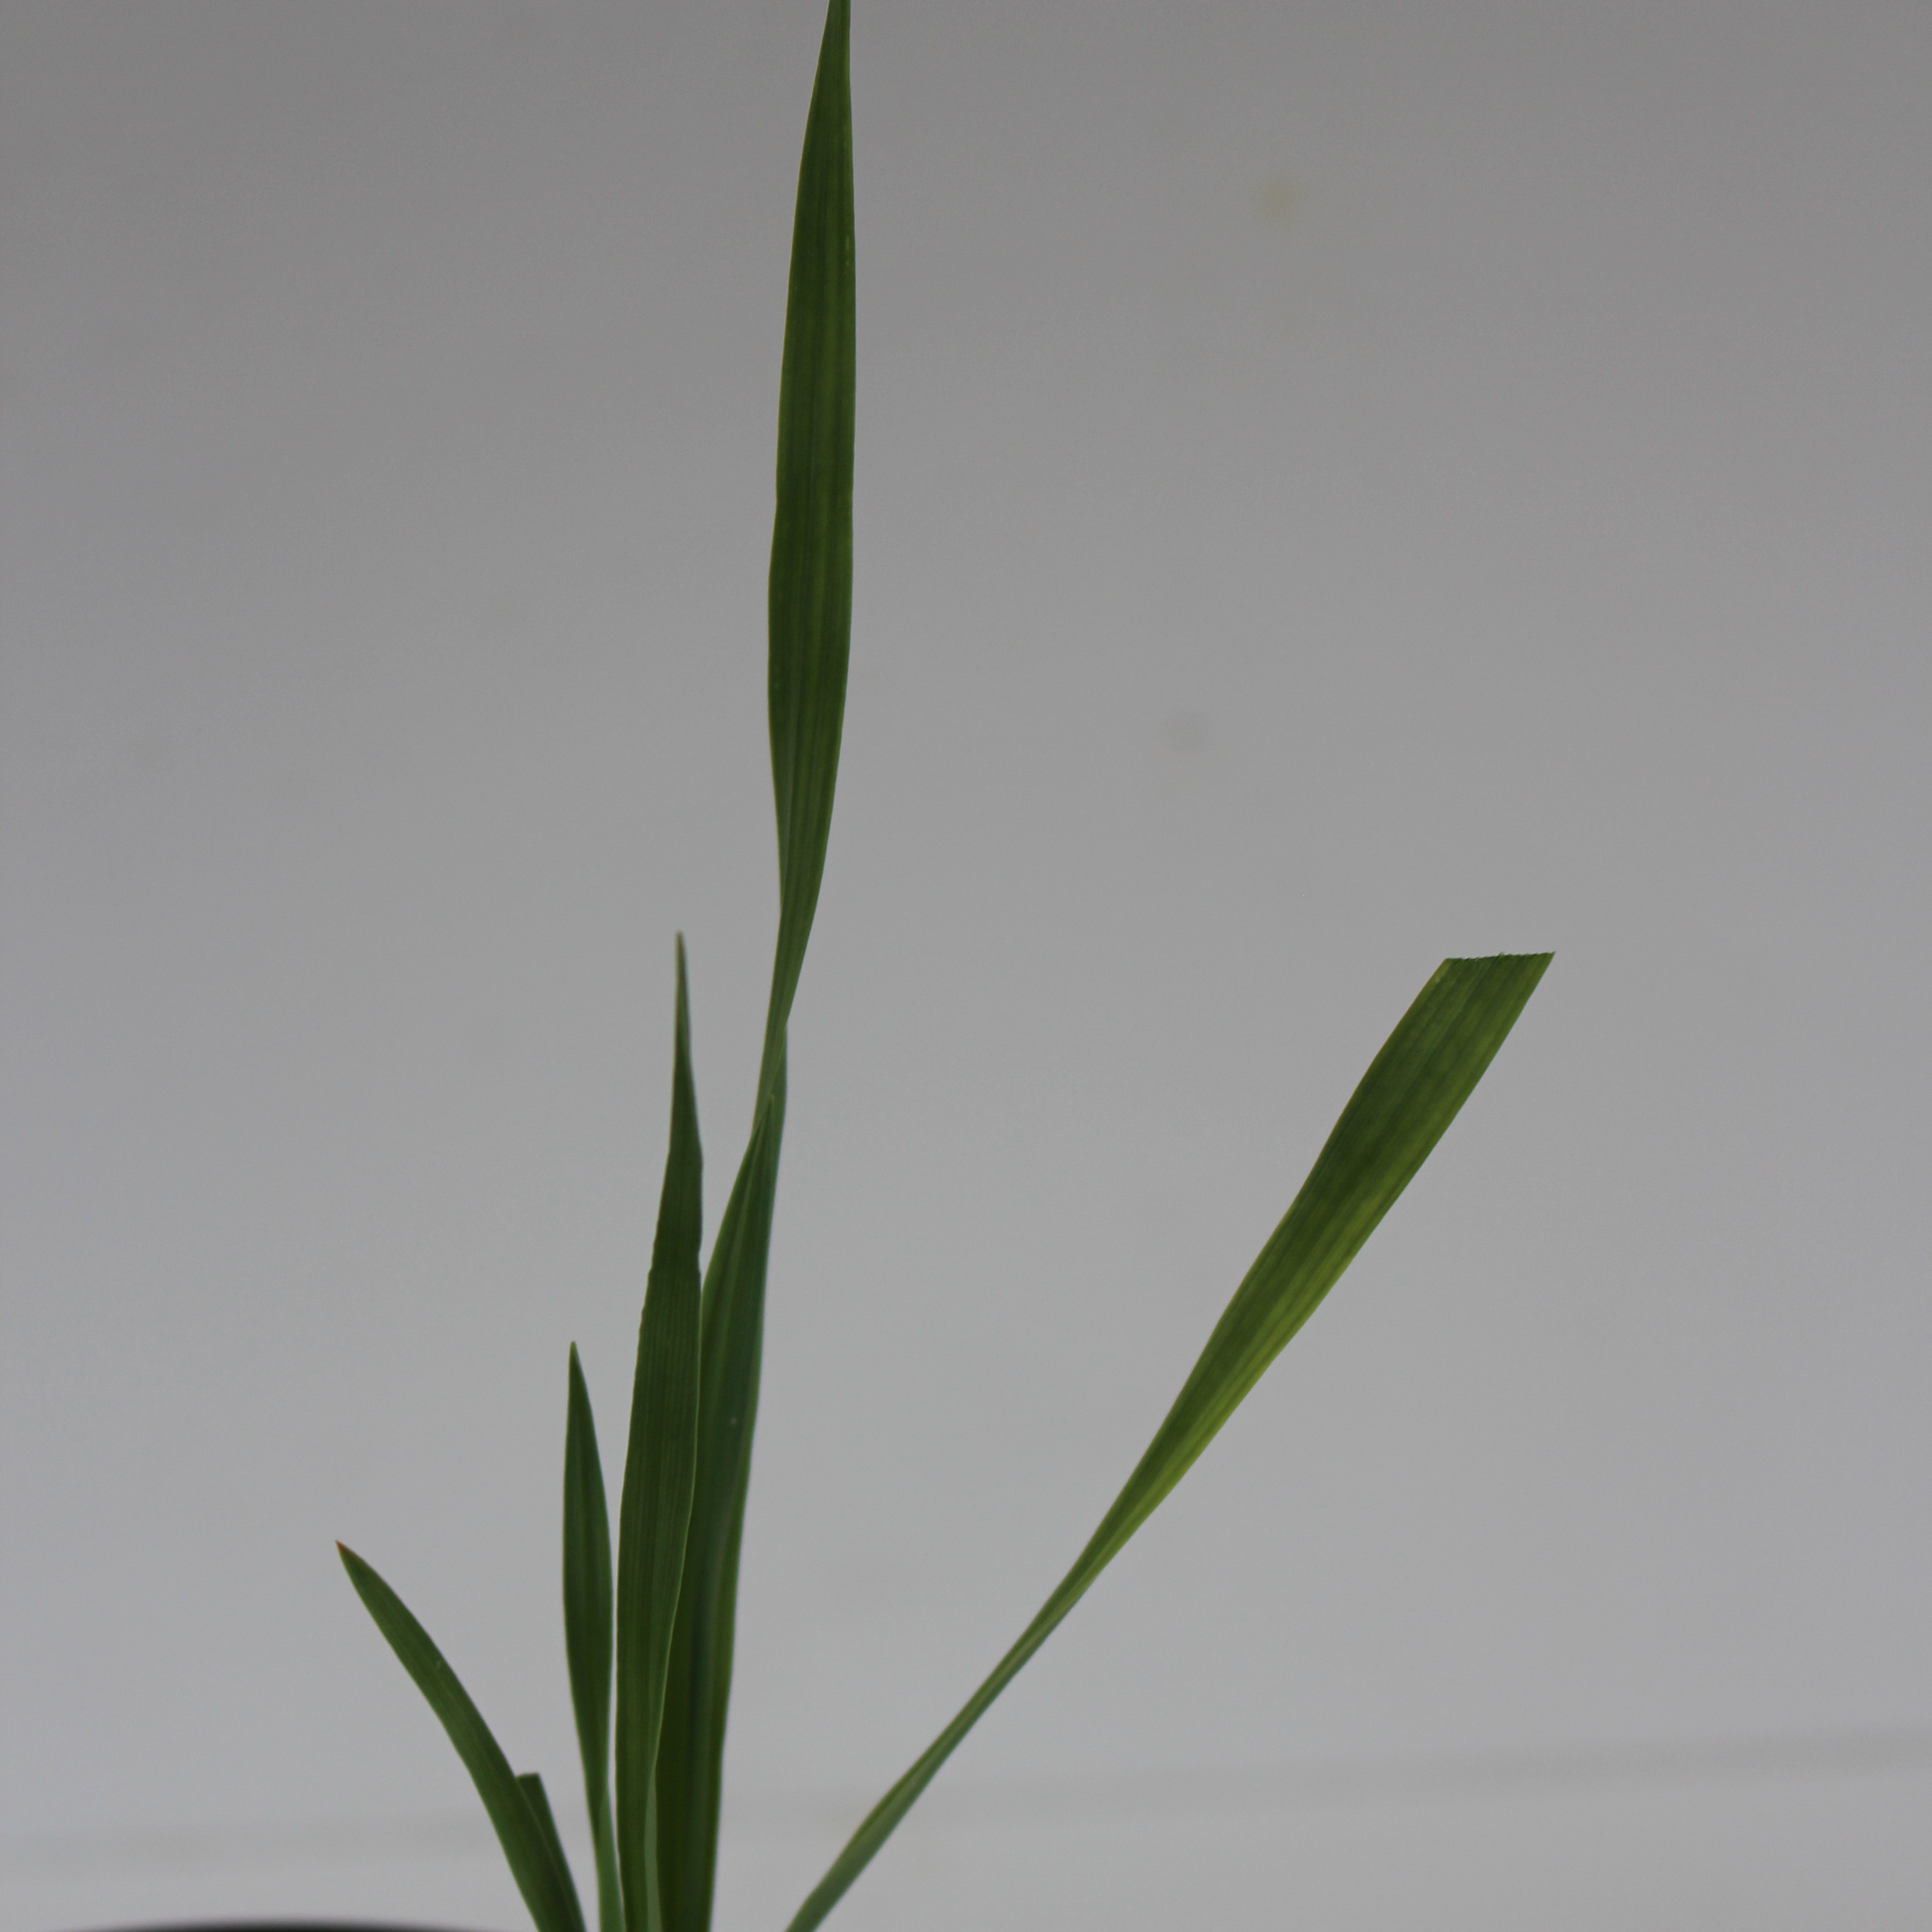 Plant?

Avena sterilis
